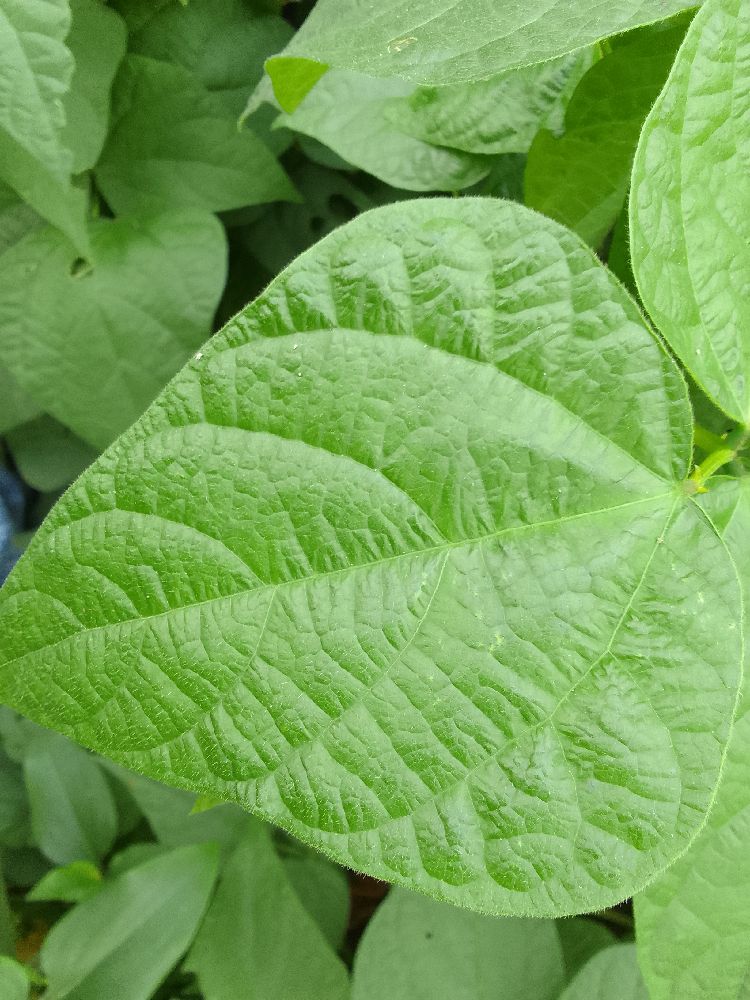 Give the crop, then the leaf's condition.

common bean, healthy
